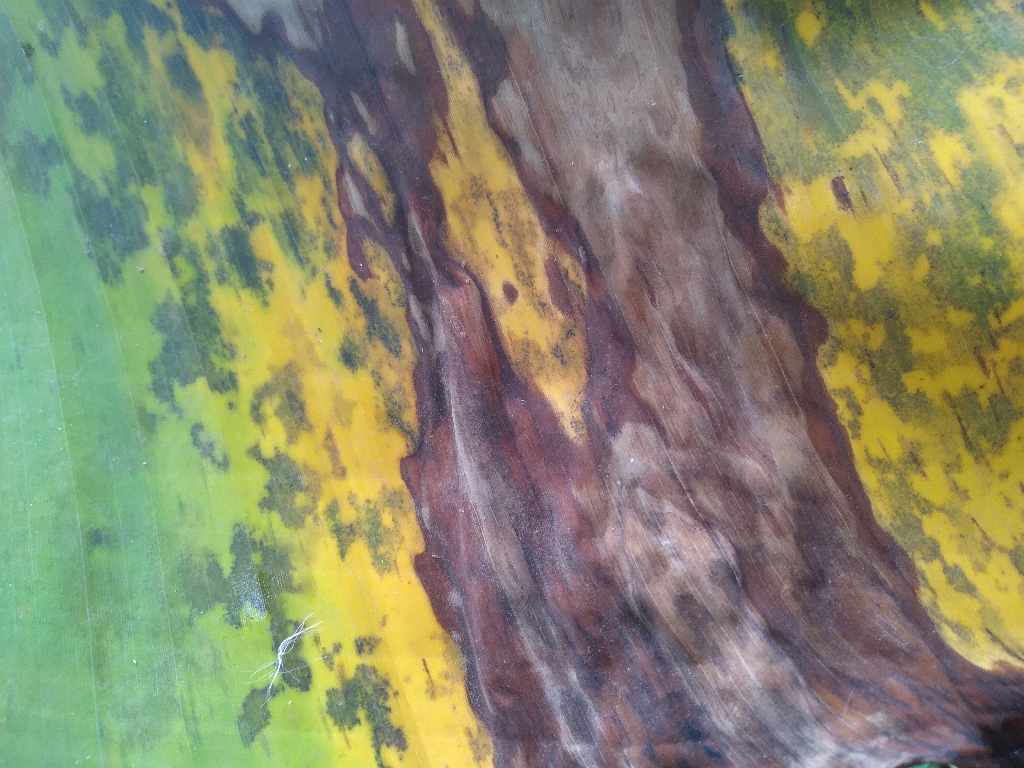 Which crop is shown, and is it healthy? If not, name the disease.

banana, black sigatoka
